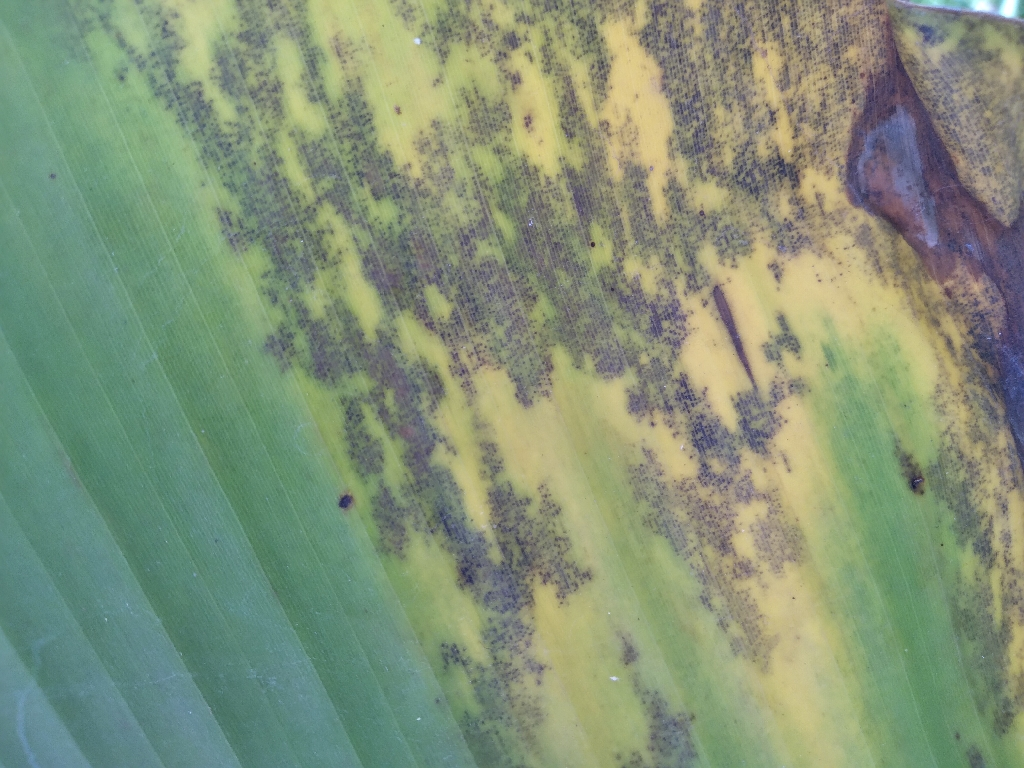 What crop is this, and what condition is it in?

banana, black sigatoka
